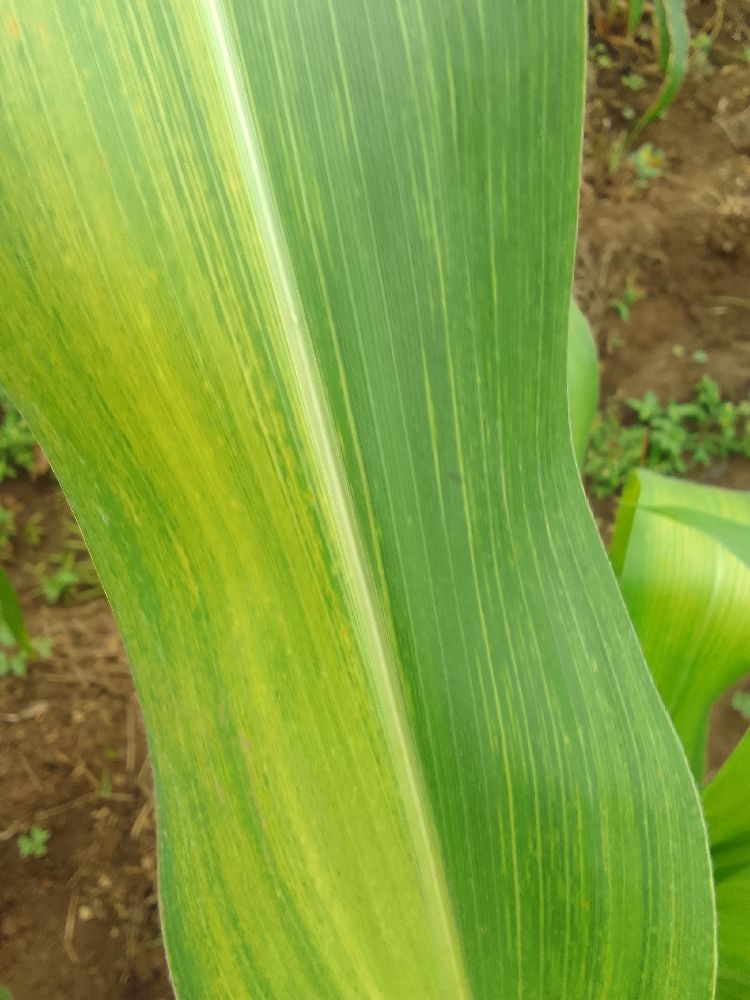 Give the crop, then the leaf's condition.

maize, maize lethal necrosis
